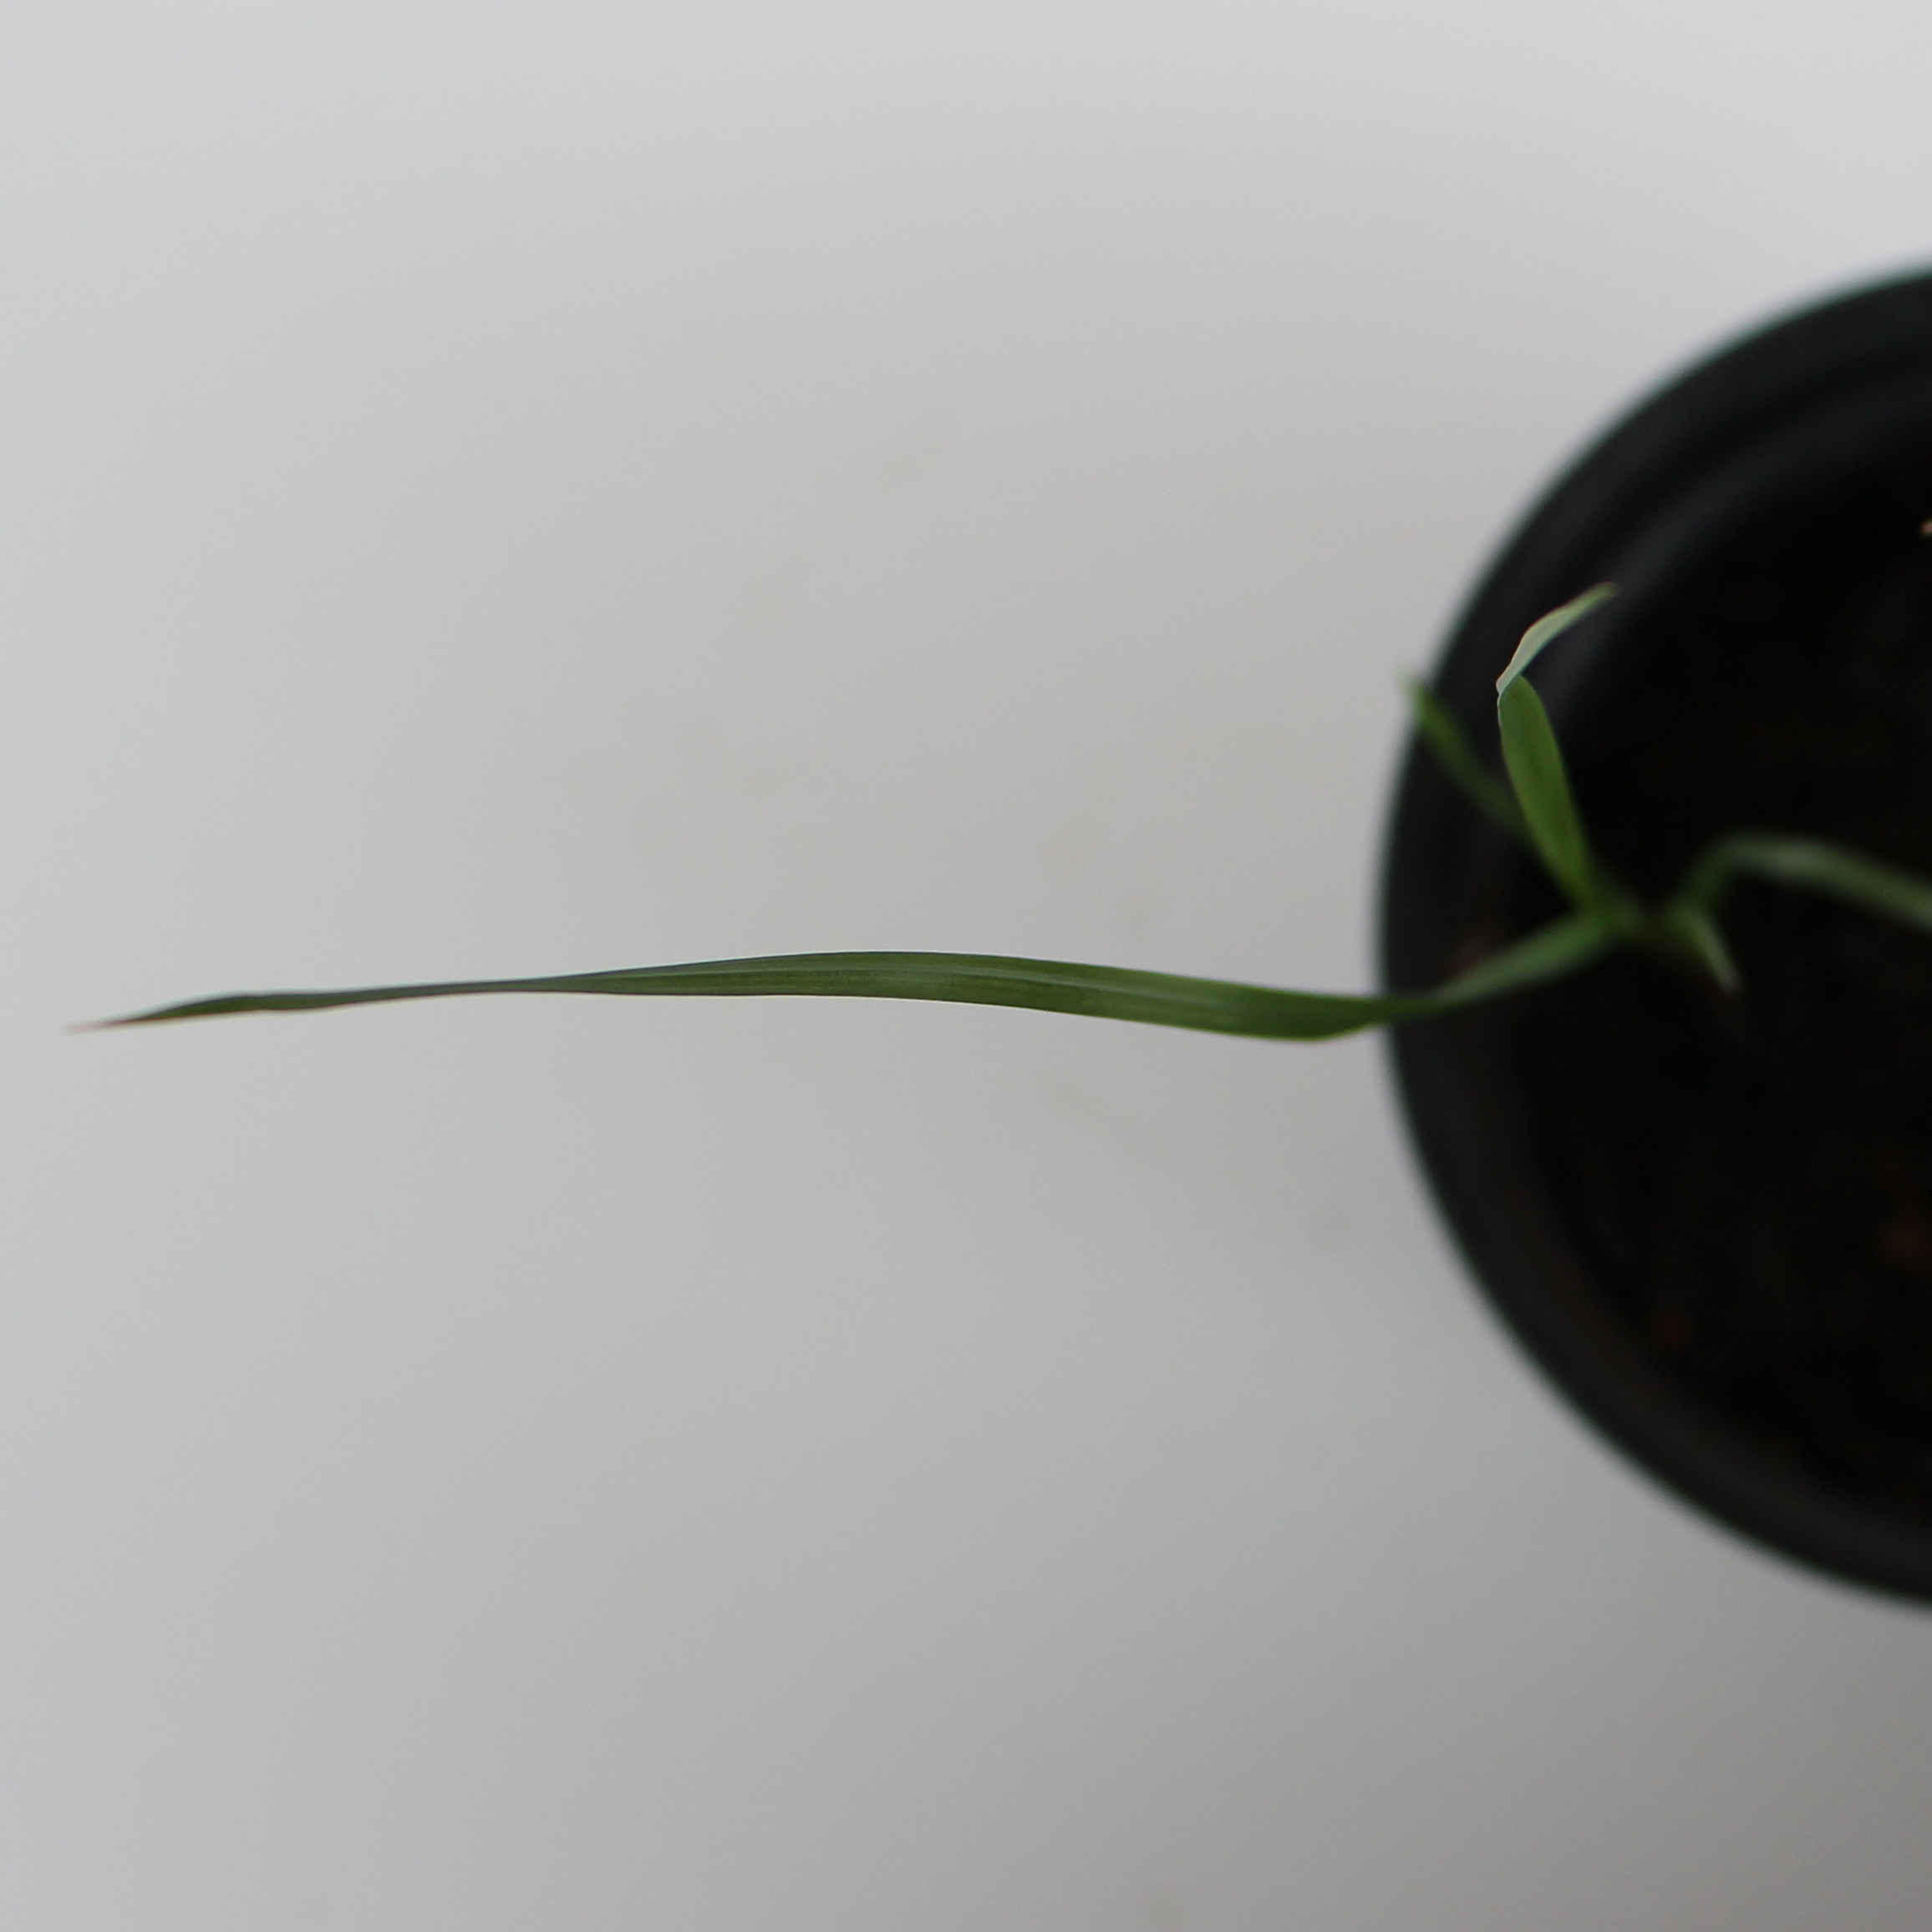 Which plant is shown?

Lolium multiflorum
